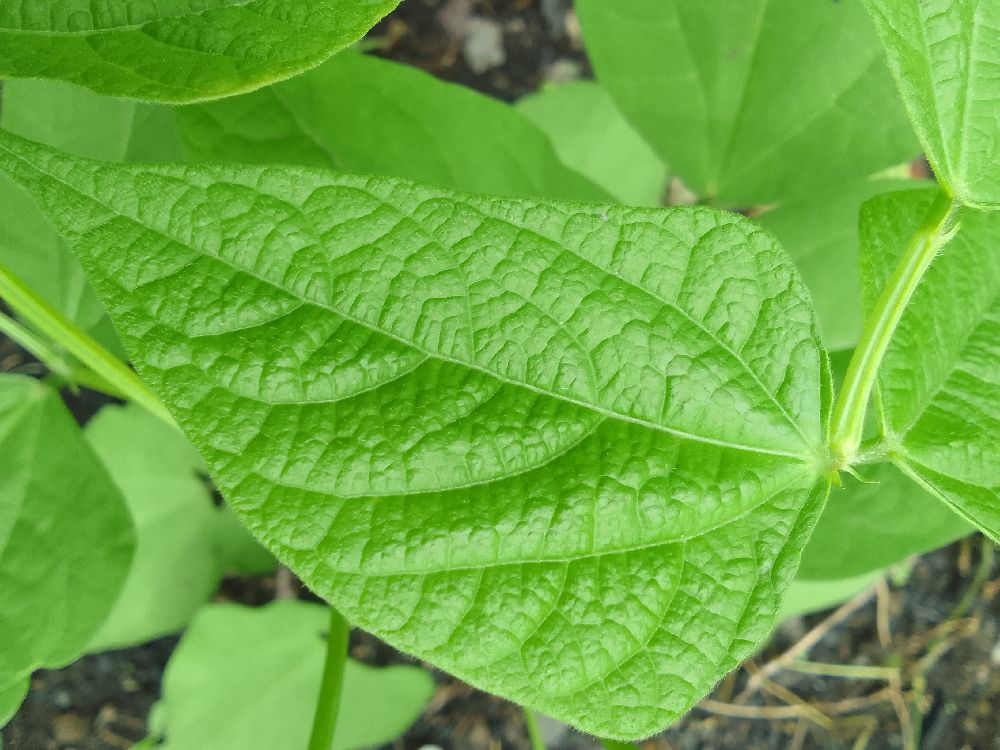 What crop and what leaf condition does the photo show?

common bean, healthy
